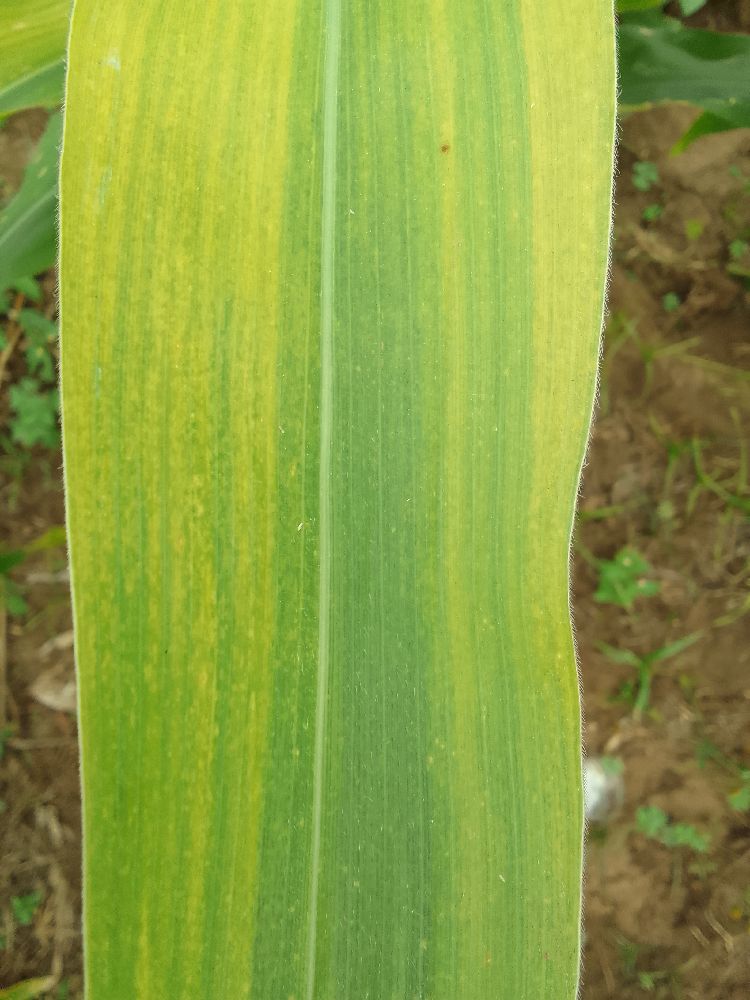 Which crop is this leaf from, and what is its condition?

maize, maize lethal necrosis
